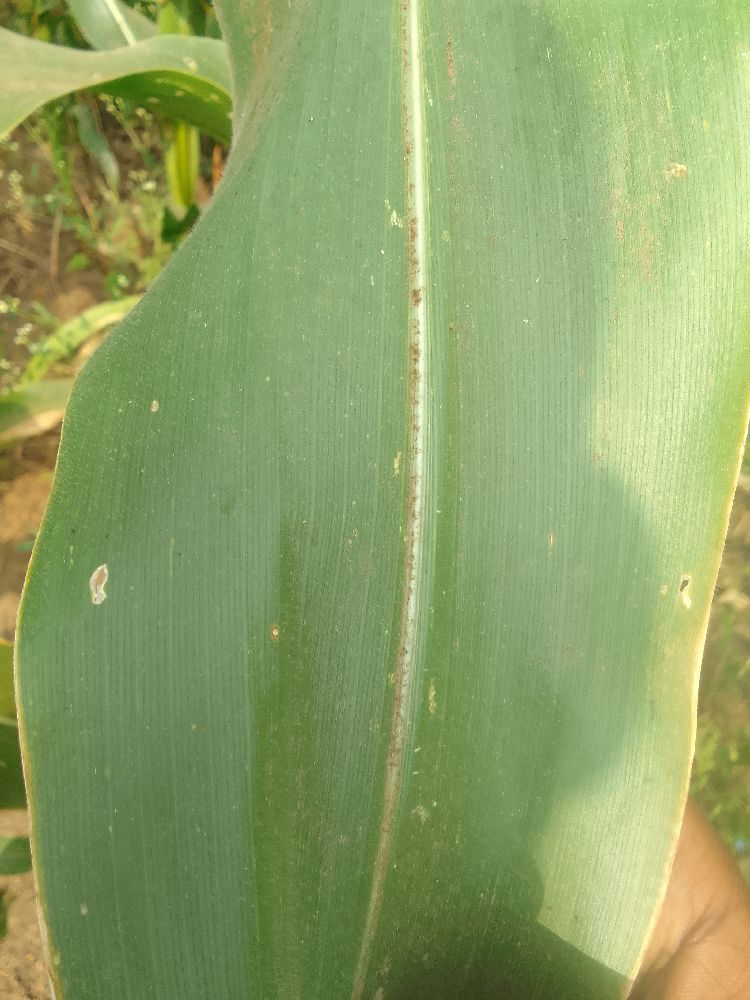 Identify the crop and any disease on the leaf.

maize, healthy
